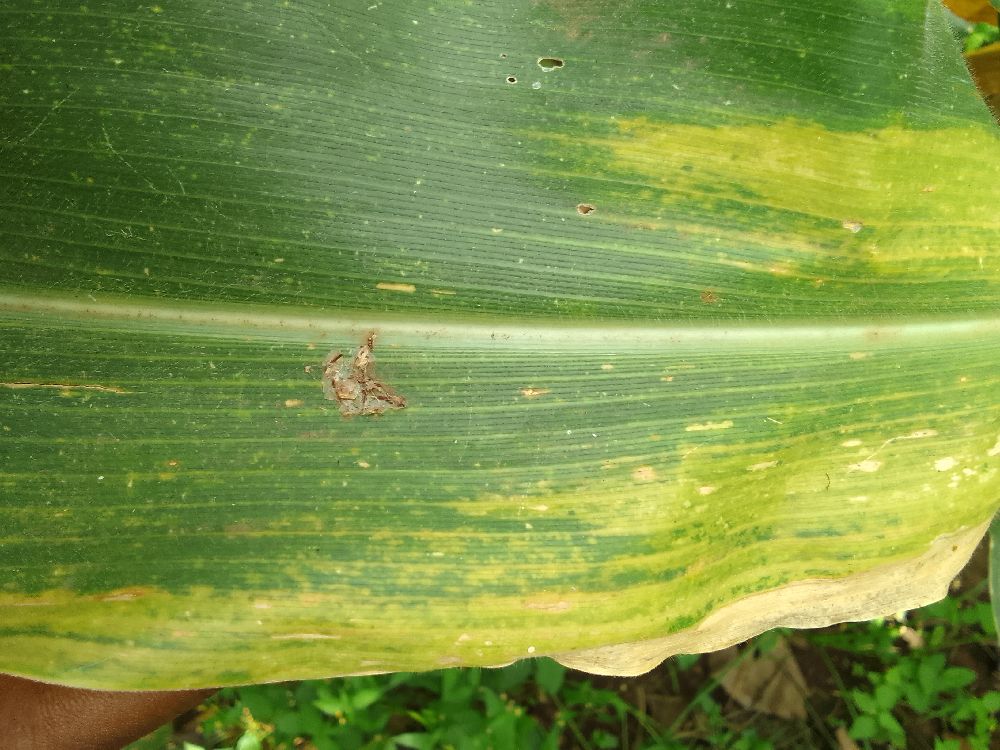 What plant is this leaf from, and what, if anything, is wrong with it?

maize, maize lethal necrosis
